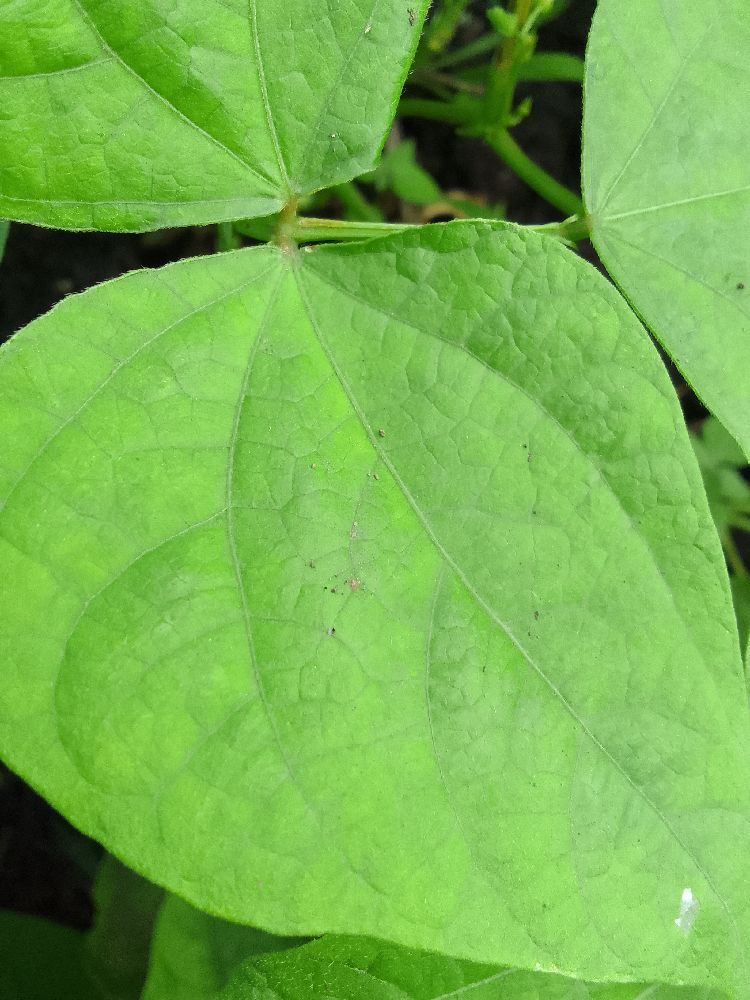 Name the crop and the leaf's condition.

common bean, healthy
